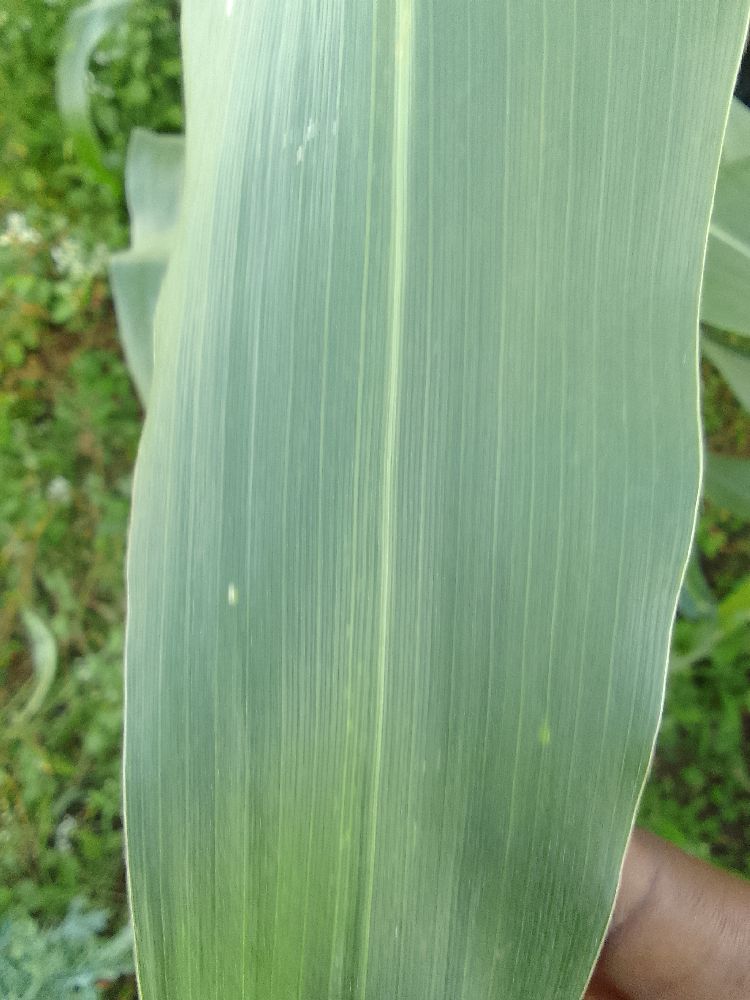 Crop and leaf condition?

maize, healthy
